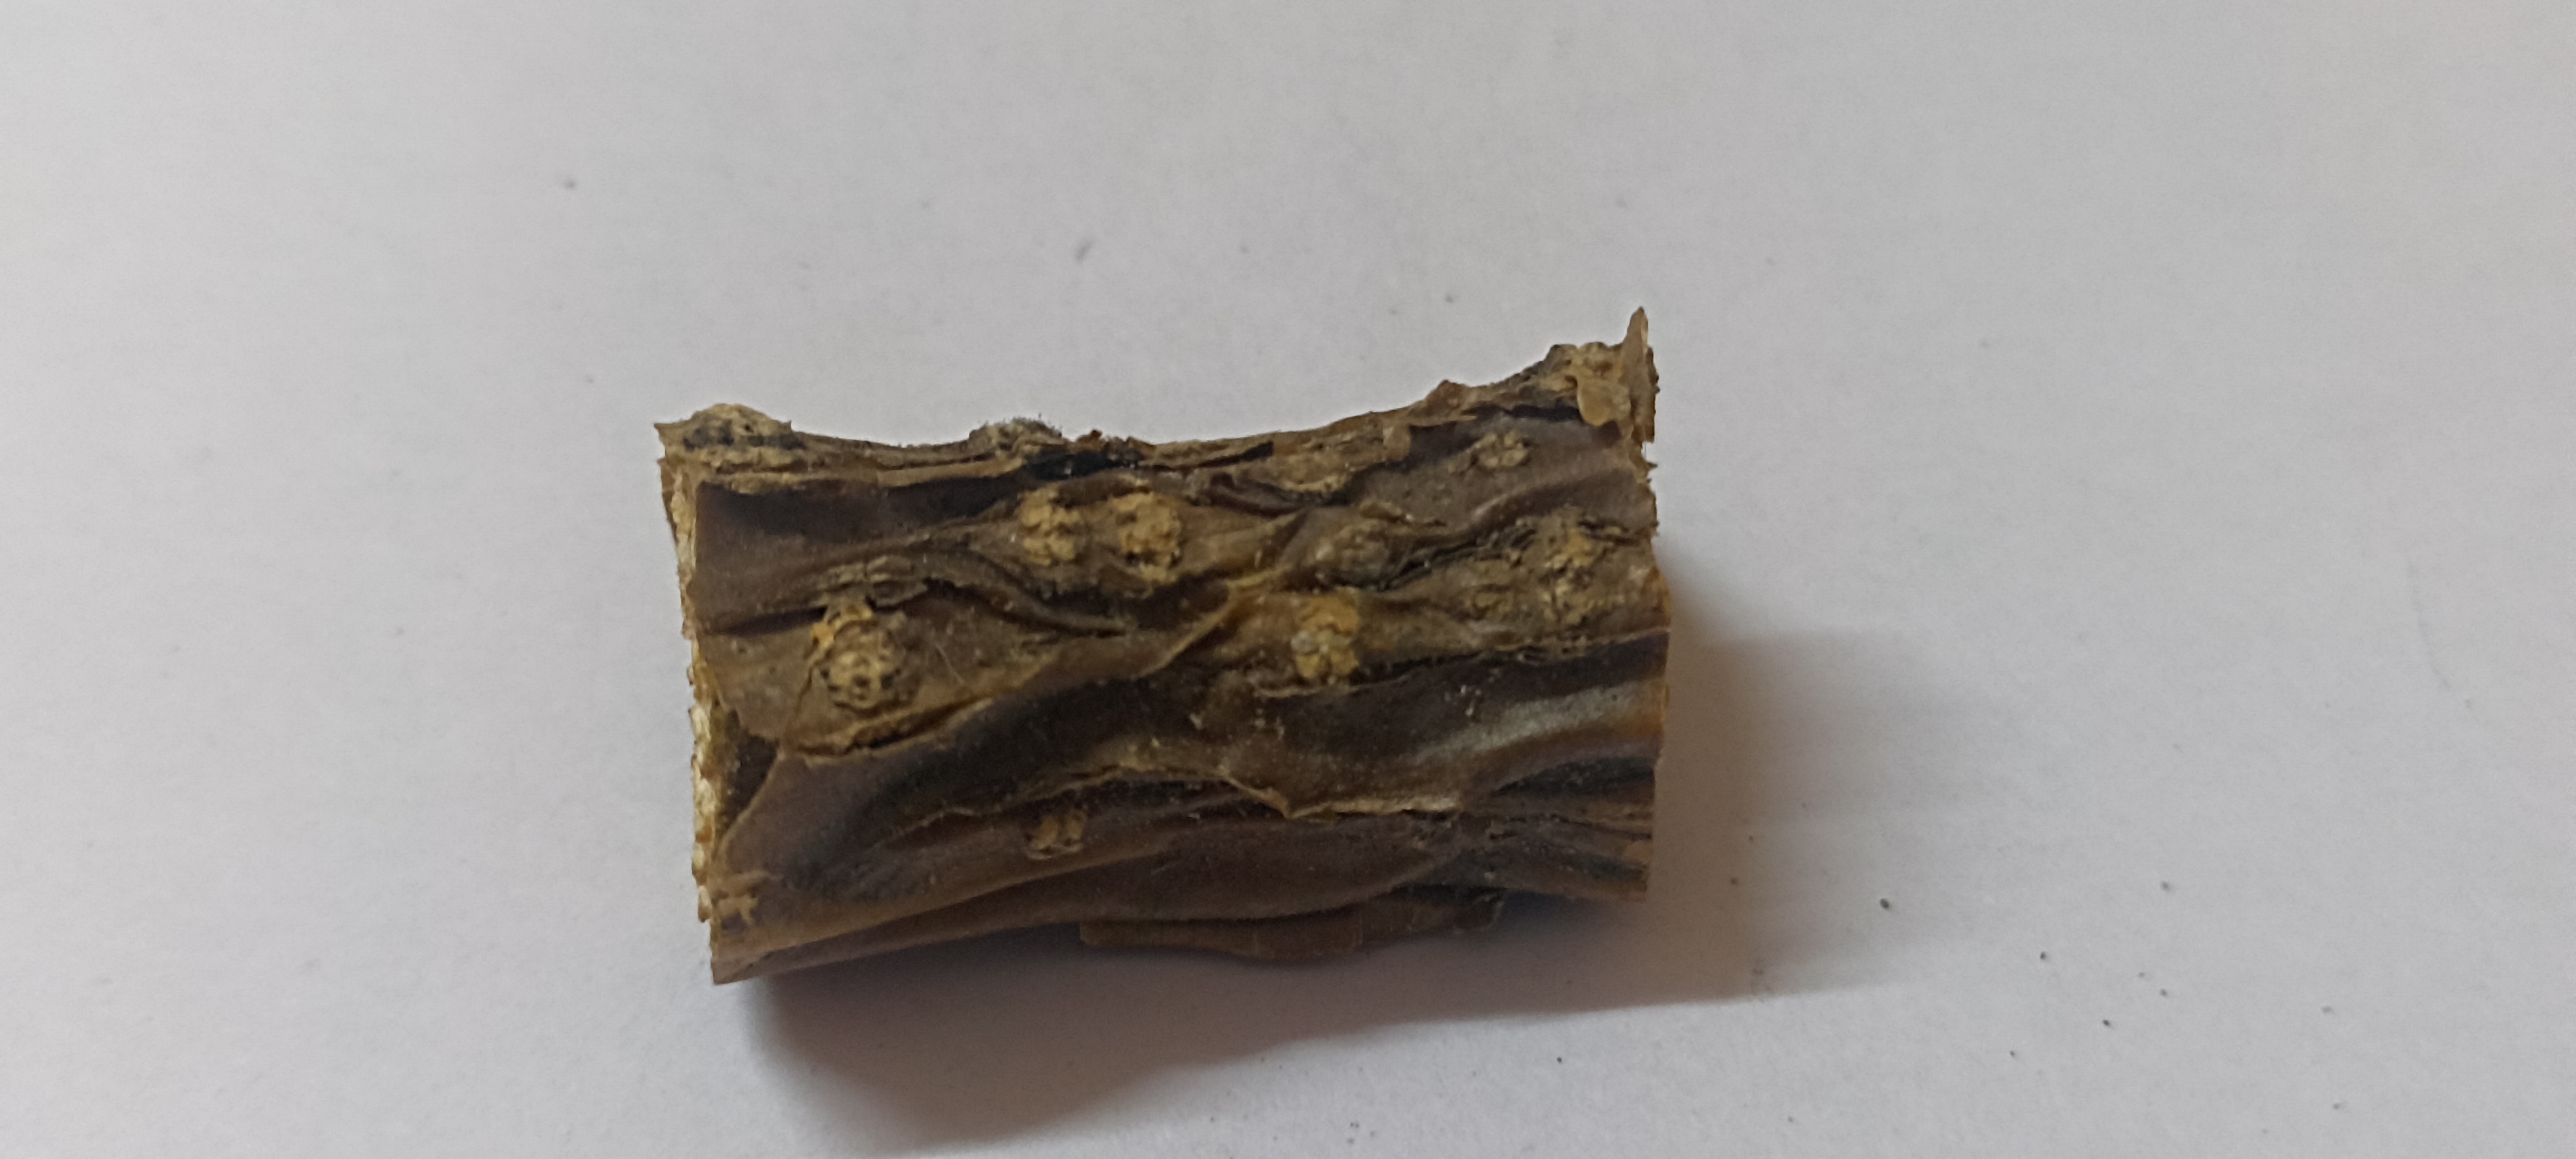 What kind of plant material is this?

gulvel
